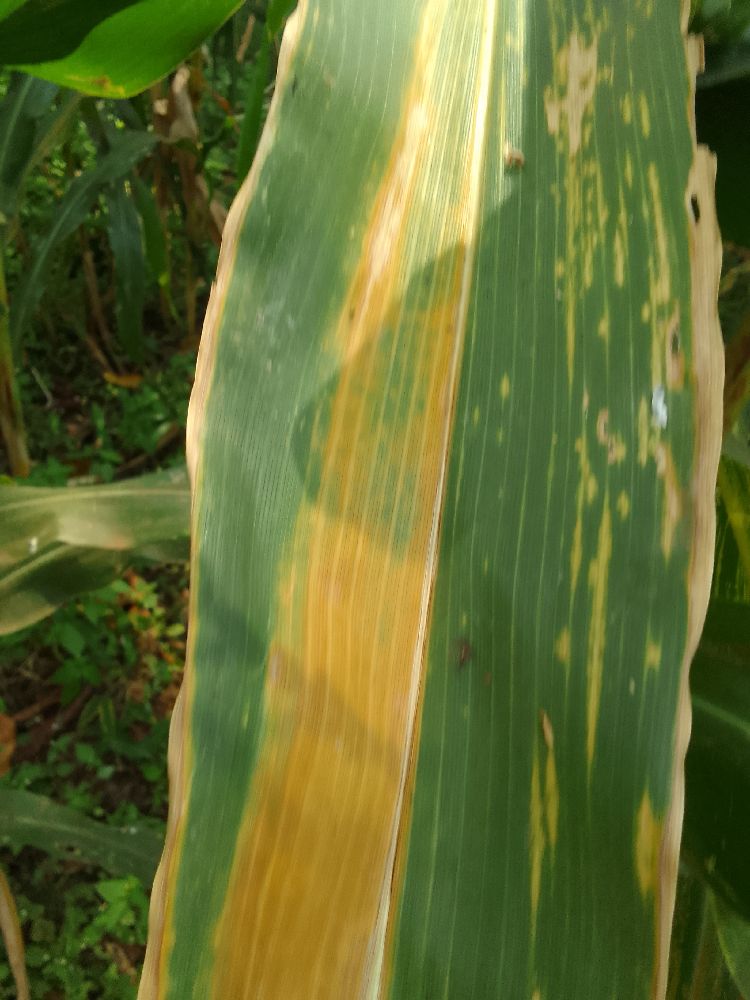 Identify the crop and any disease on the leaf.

maize, maize lethal necrosis
